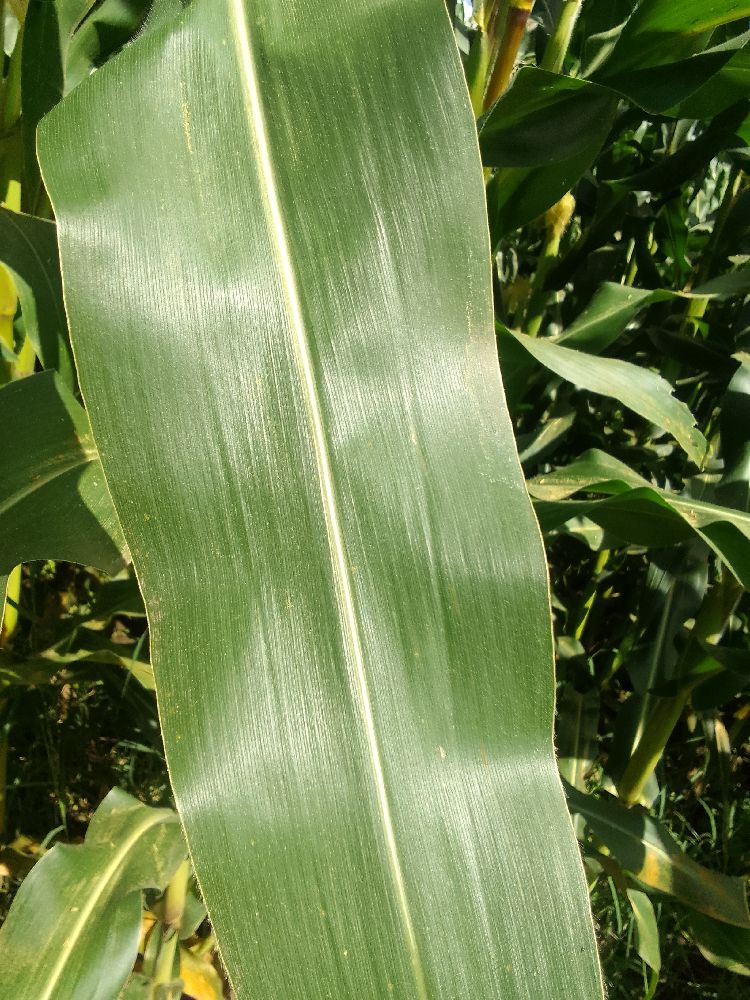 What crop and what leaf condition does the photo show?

maize, healthy
